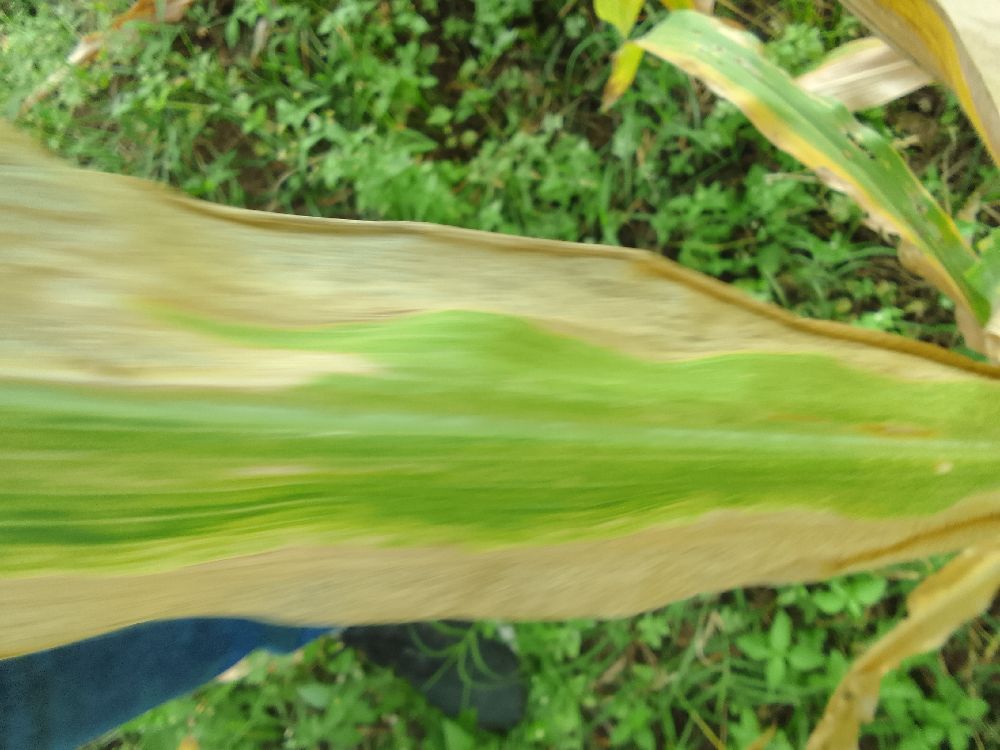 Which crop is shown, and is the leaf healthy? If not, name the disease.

maize, maize lethal necrosis
